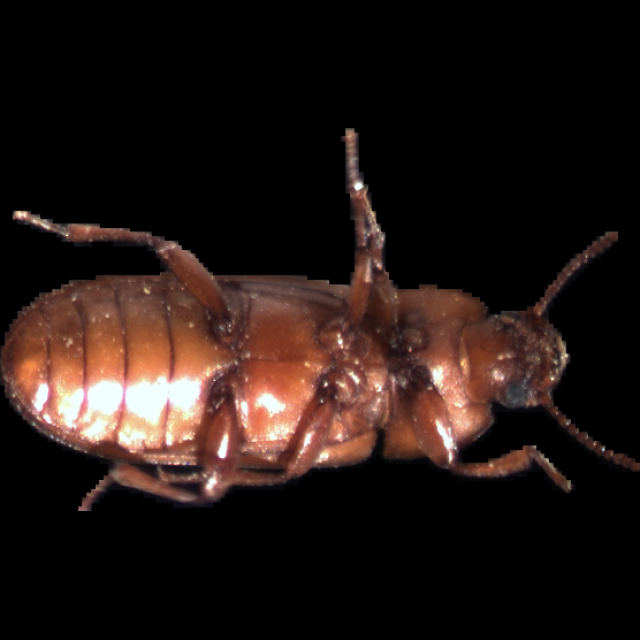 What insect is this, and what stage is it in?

mealworm beetle
